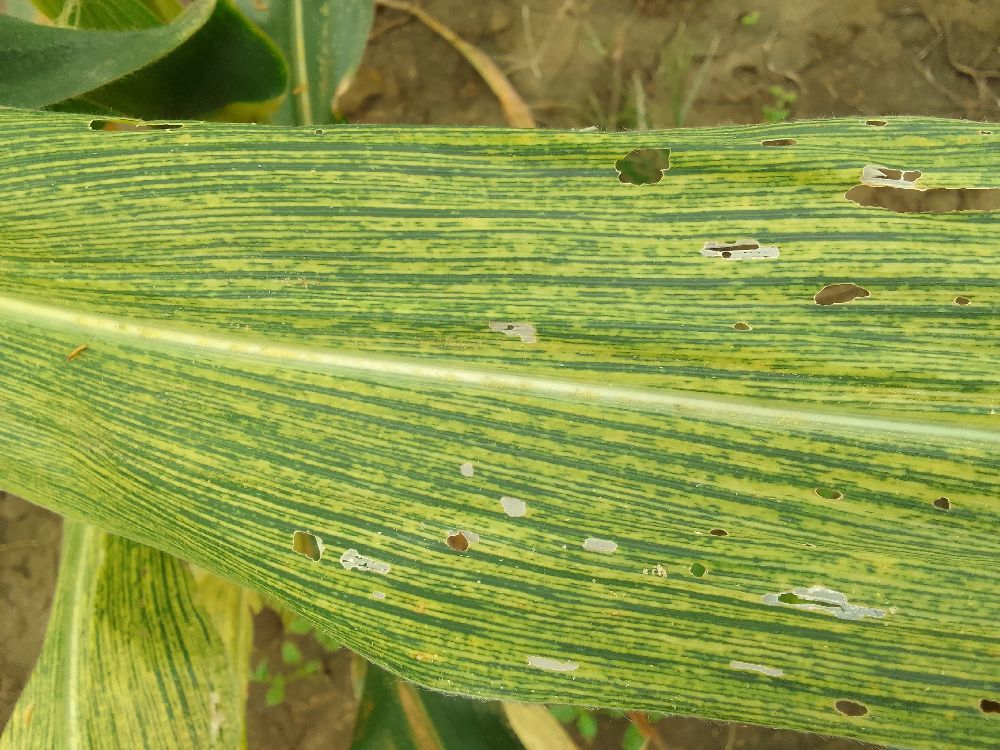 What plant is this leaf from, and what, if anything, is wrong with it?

maize, maize streak virus
